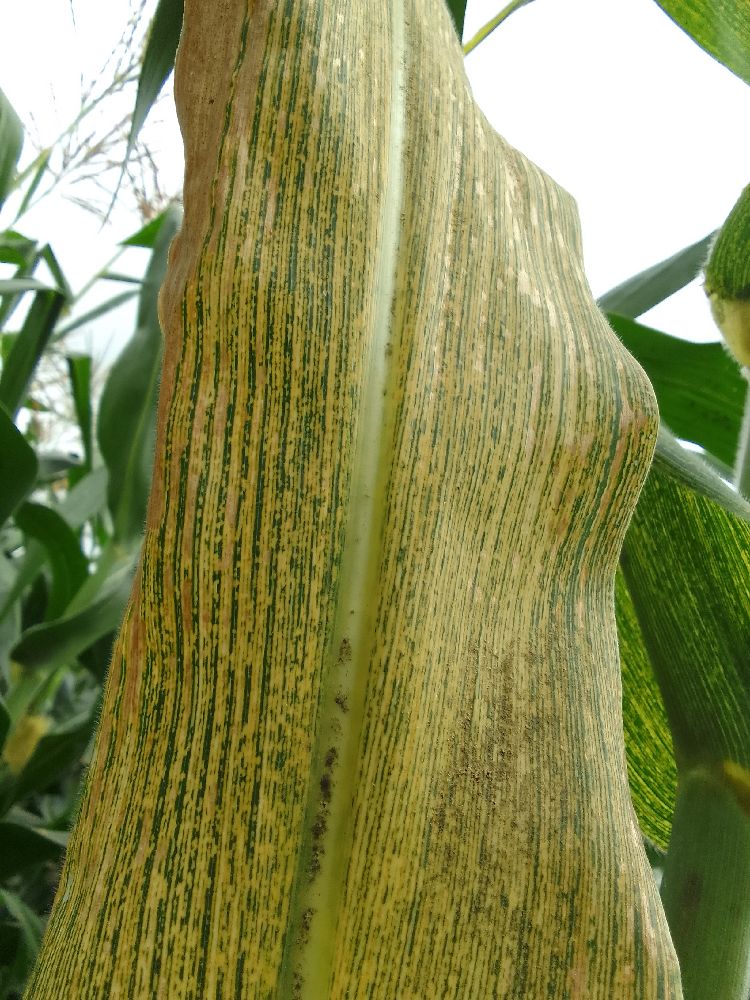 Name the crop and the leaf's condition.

maize, maize streak virus
